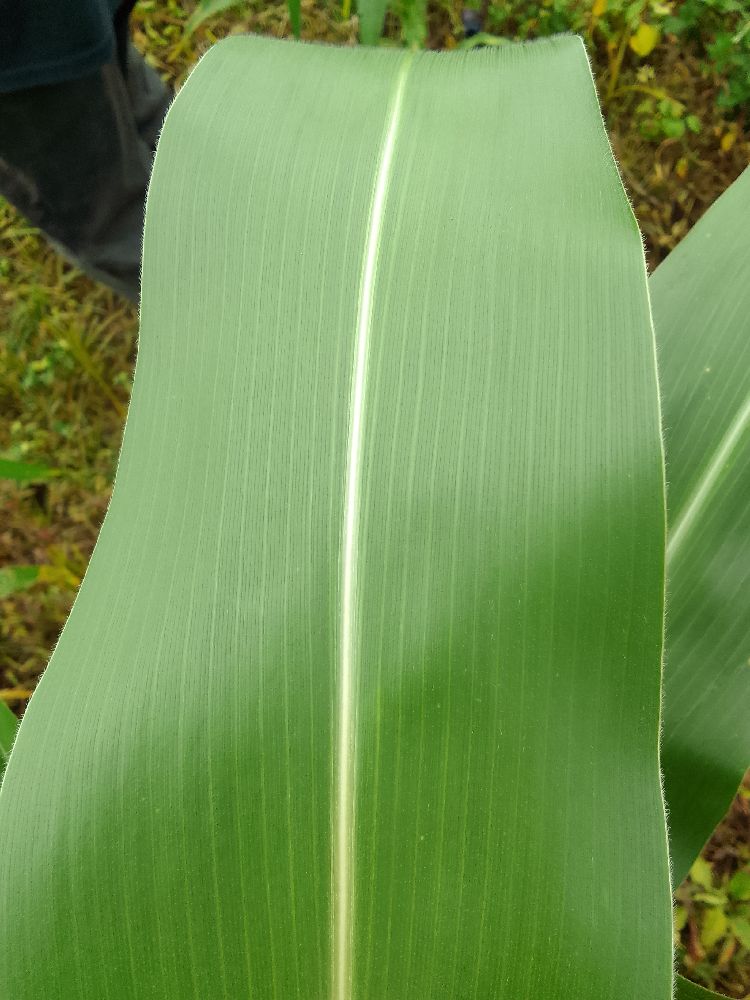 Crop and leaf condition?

maize, healthy
